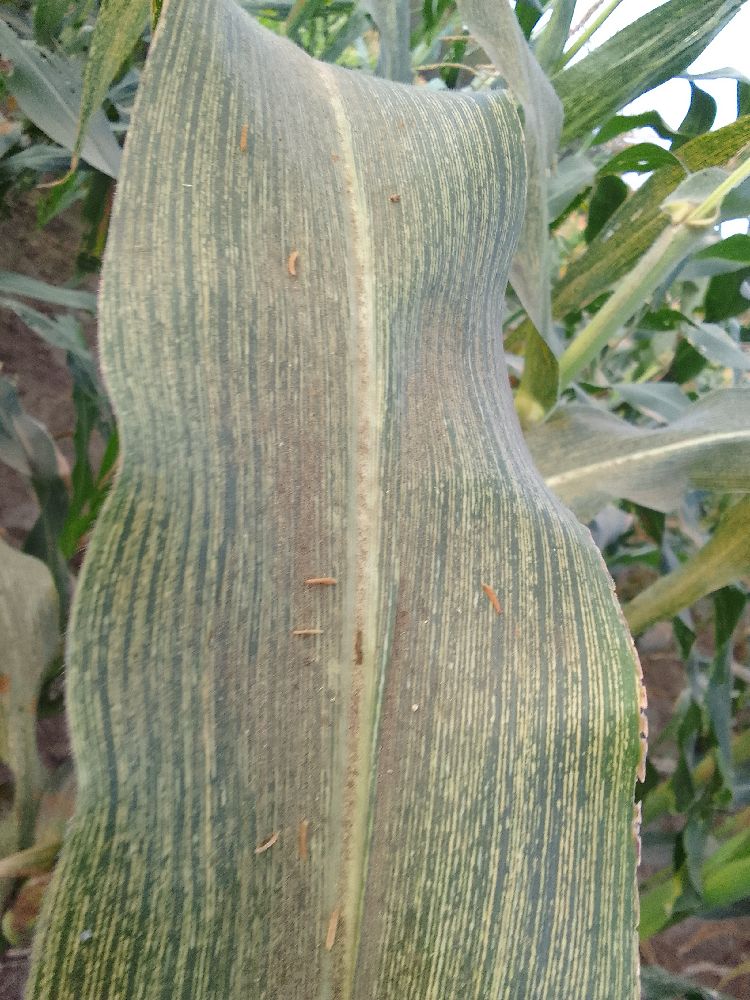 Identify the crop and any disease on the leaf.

maize, maize streak virus
